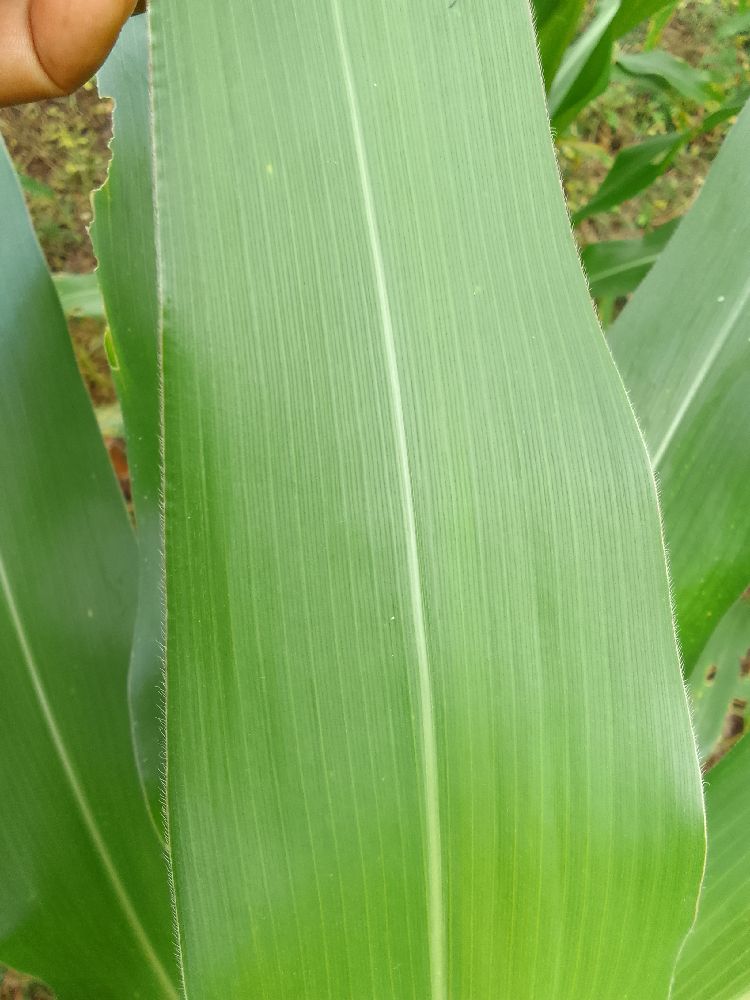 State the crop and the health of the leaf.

maize, healthy
